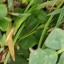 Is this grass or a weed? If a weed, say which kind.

unstructured weed
